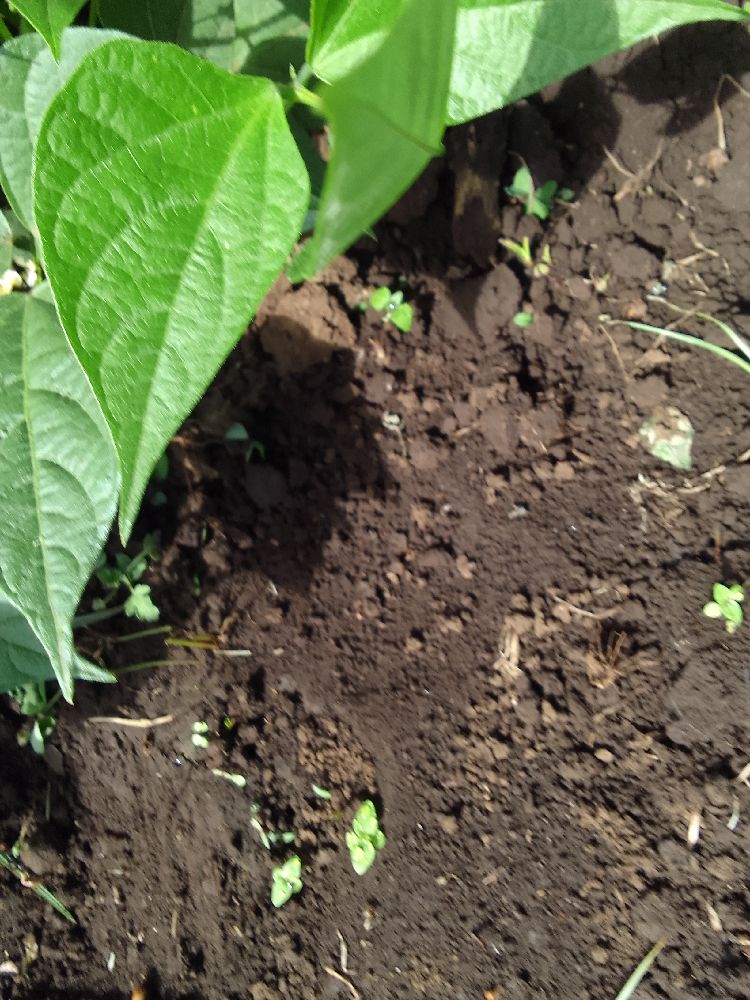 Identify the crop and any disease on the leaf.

common bean, healthy
